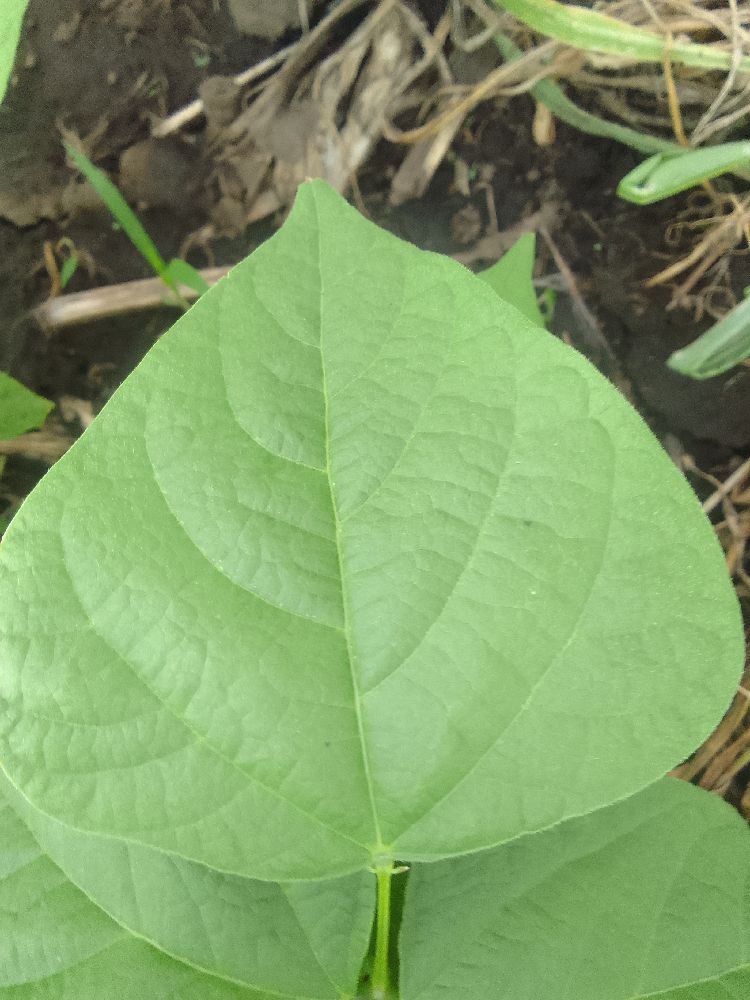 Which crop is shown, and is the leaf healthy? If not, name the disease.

common bean, healthy
